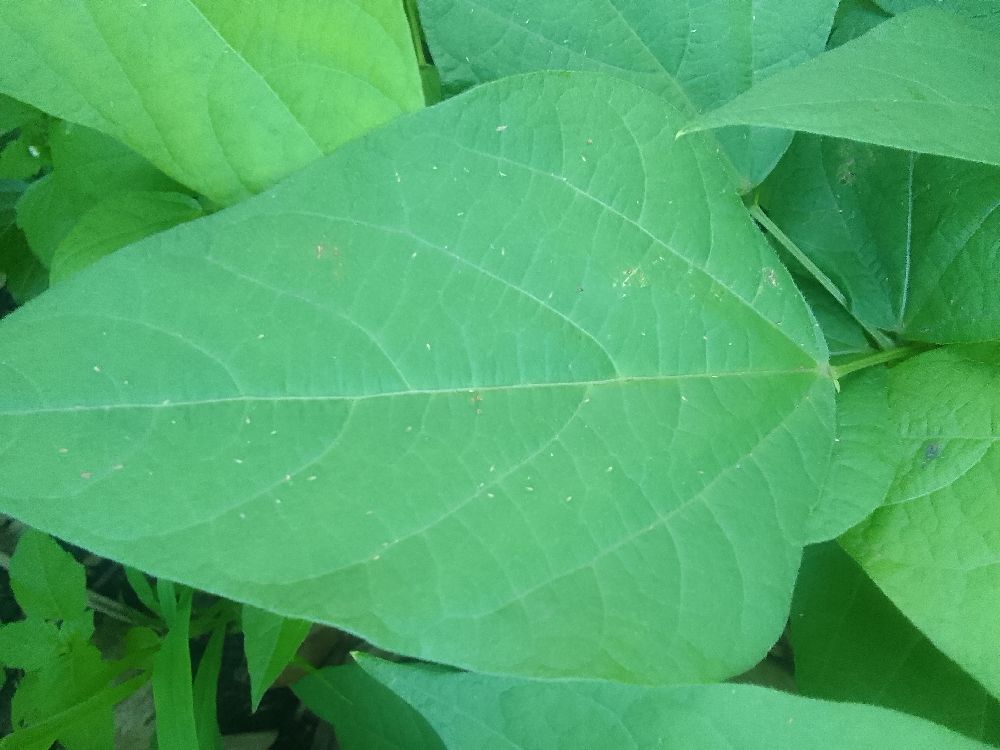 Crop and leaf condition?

common bean, healthy
